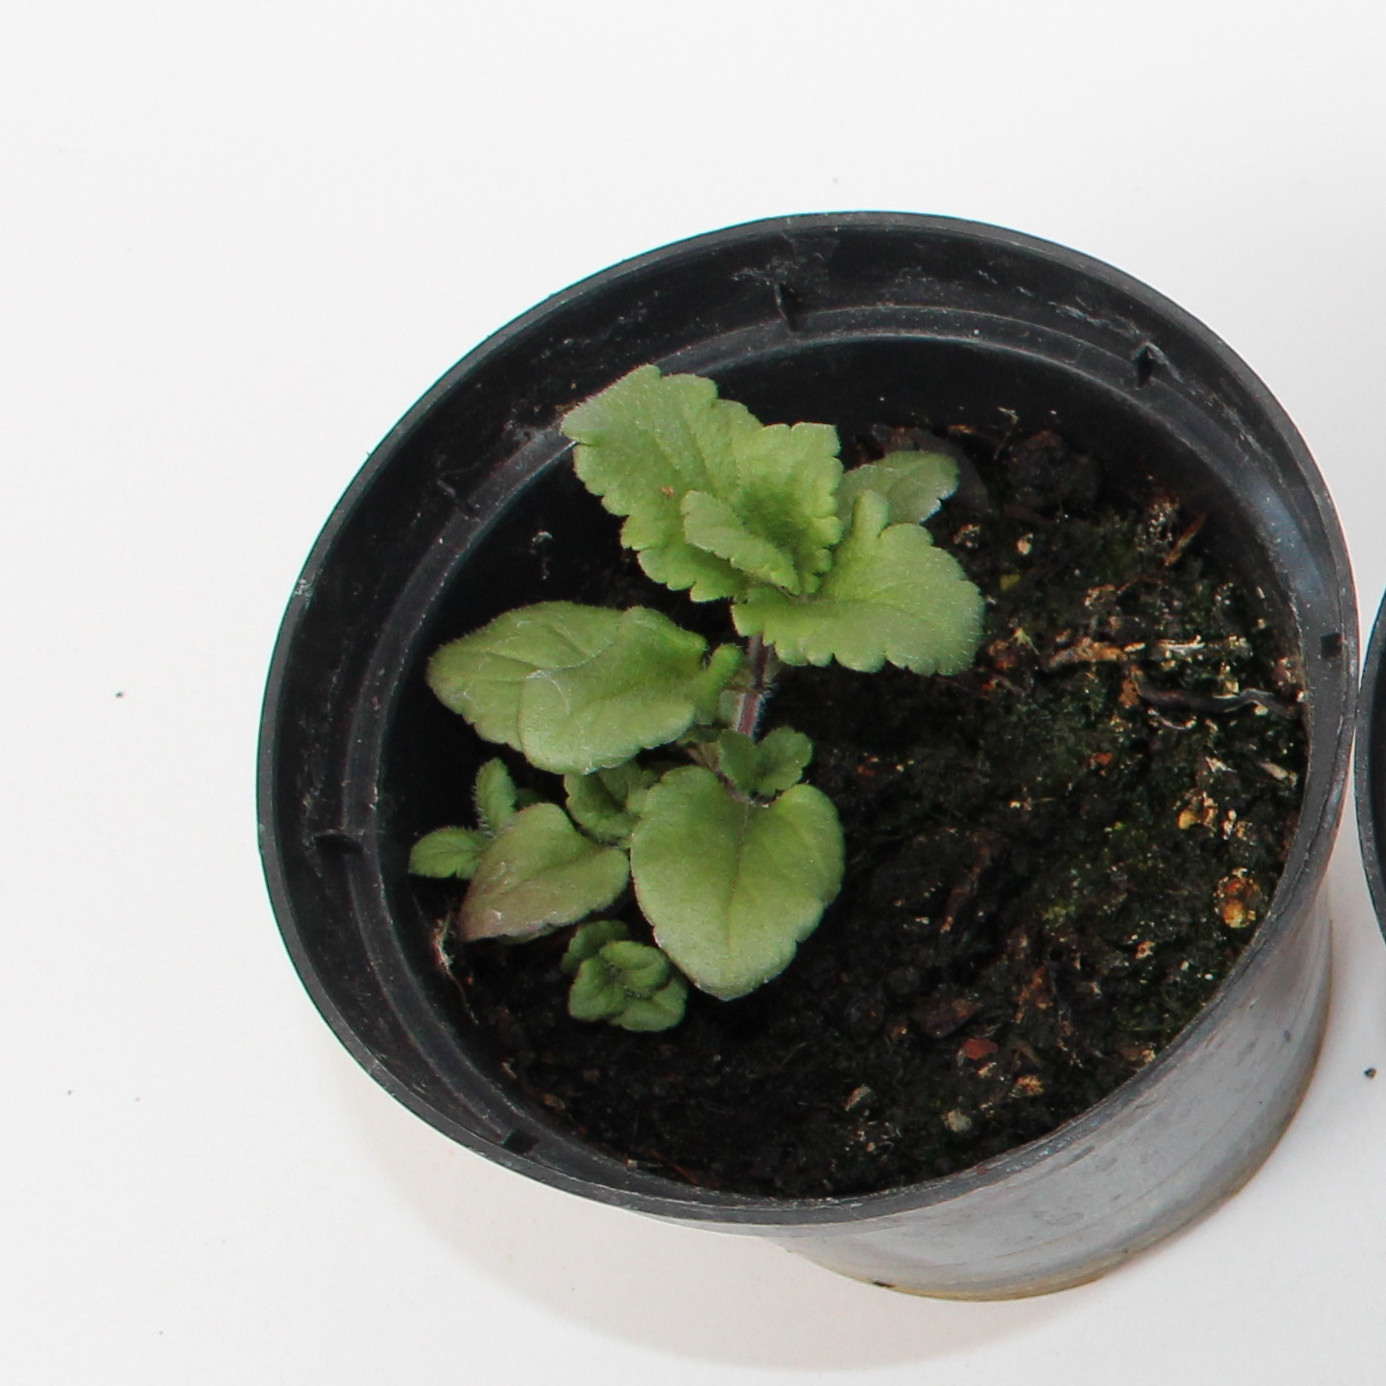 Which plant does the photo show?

Veronica persica
